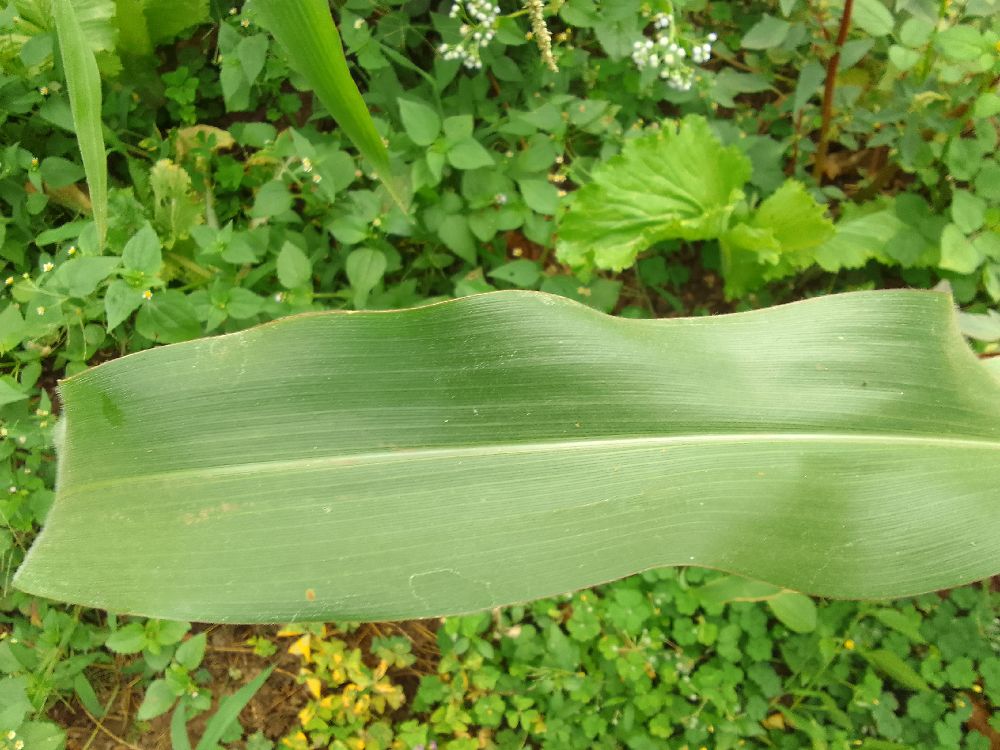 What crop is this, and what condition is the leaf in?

maize, healthy
